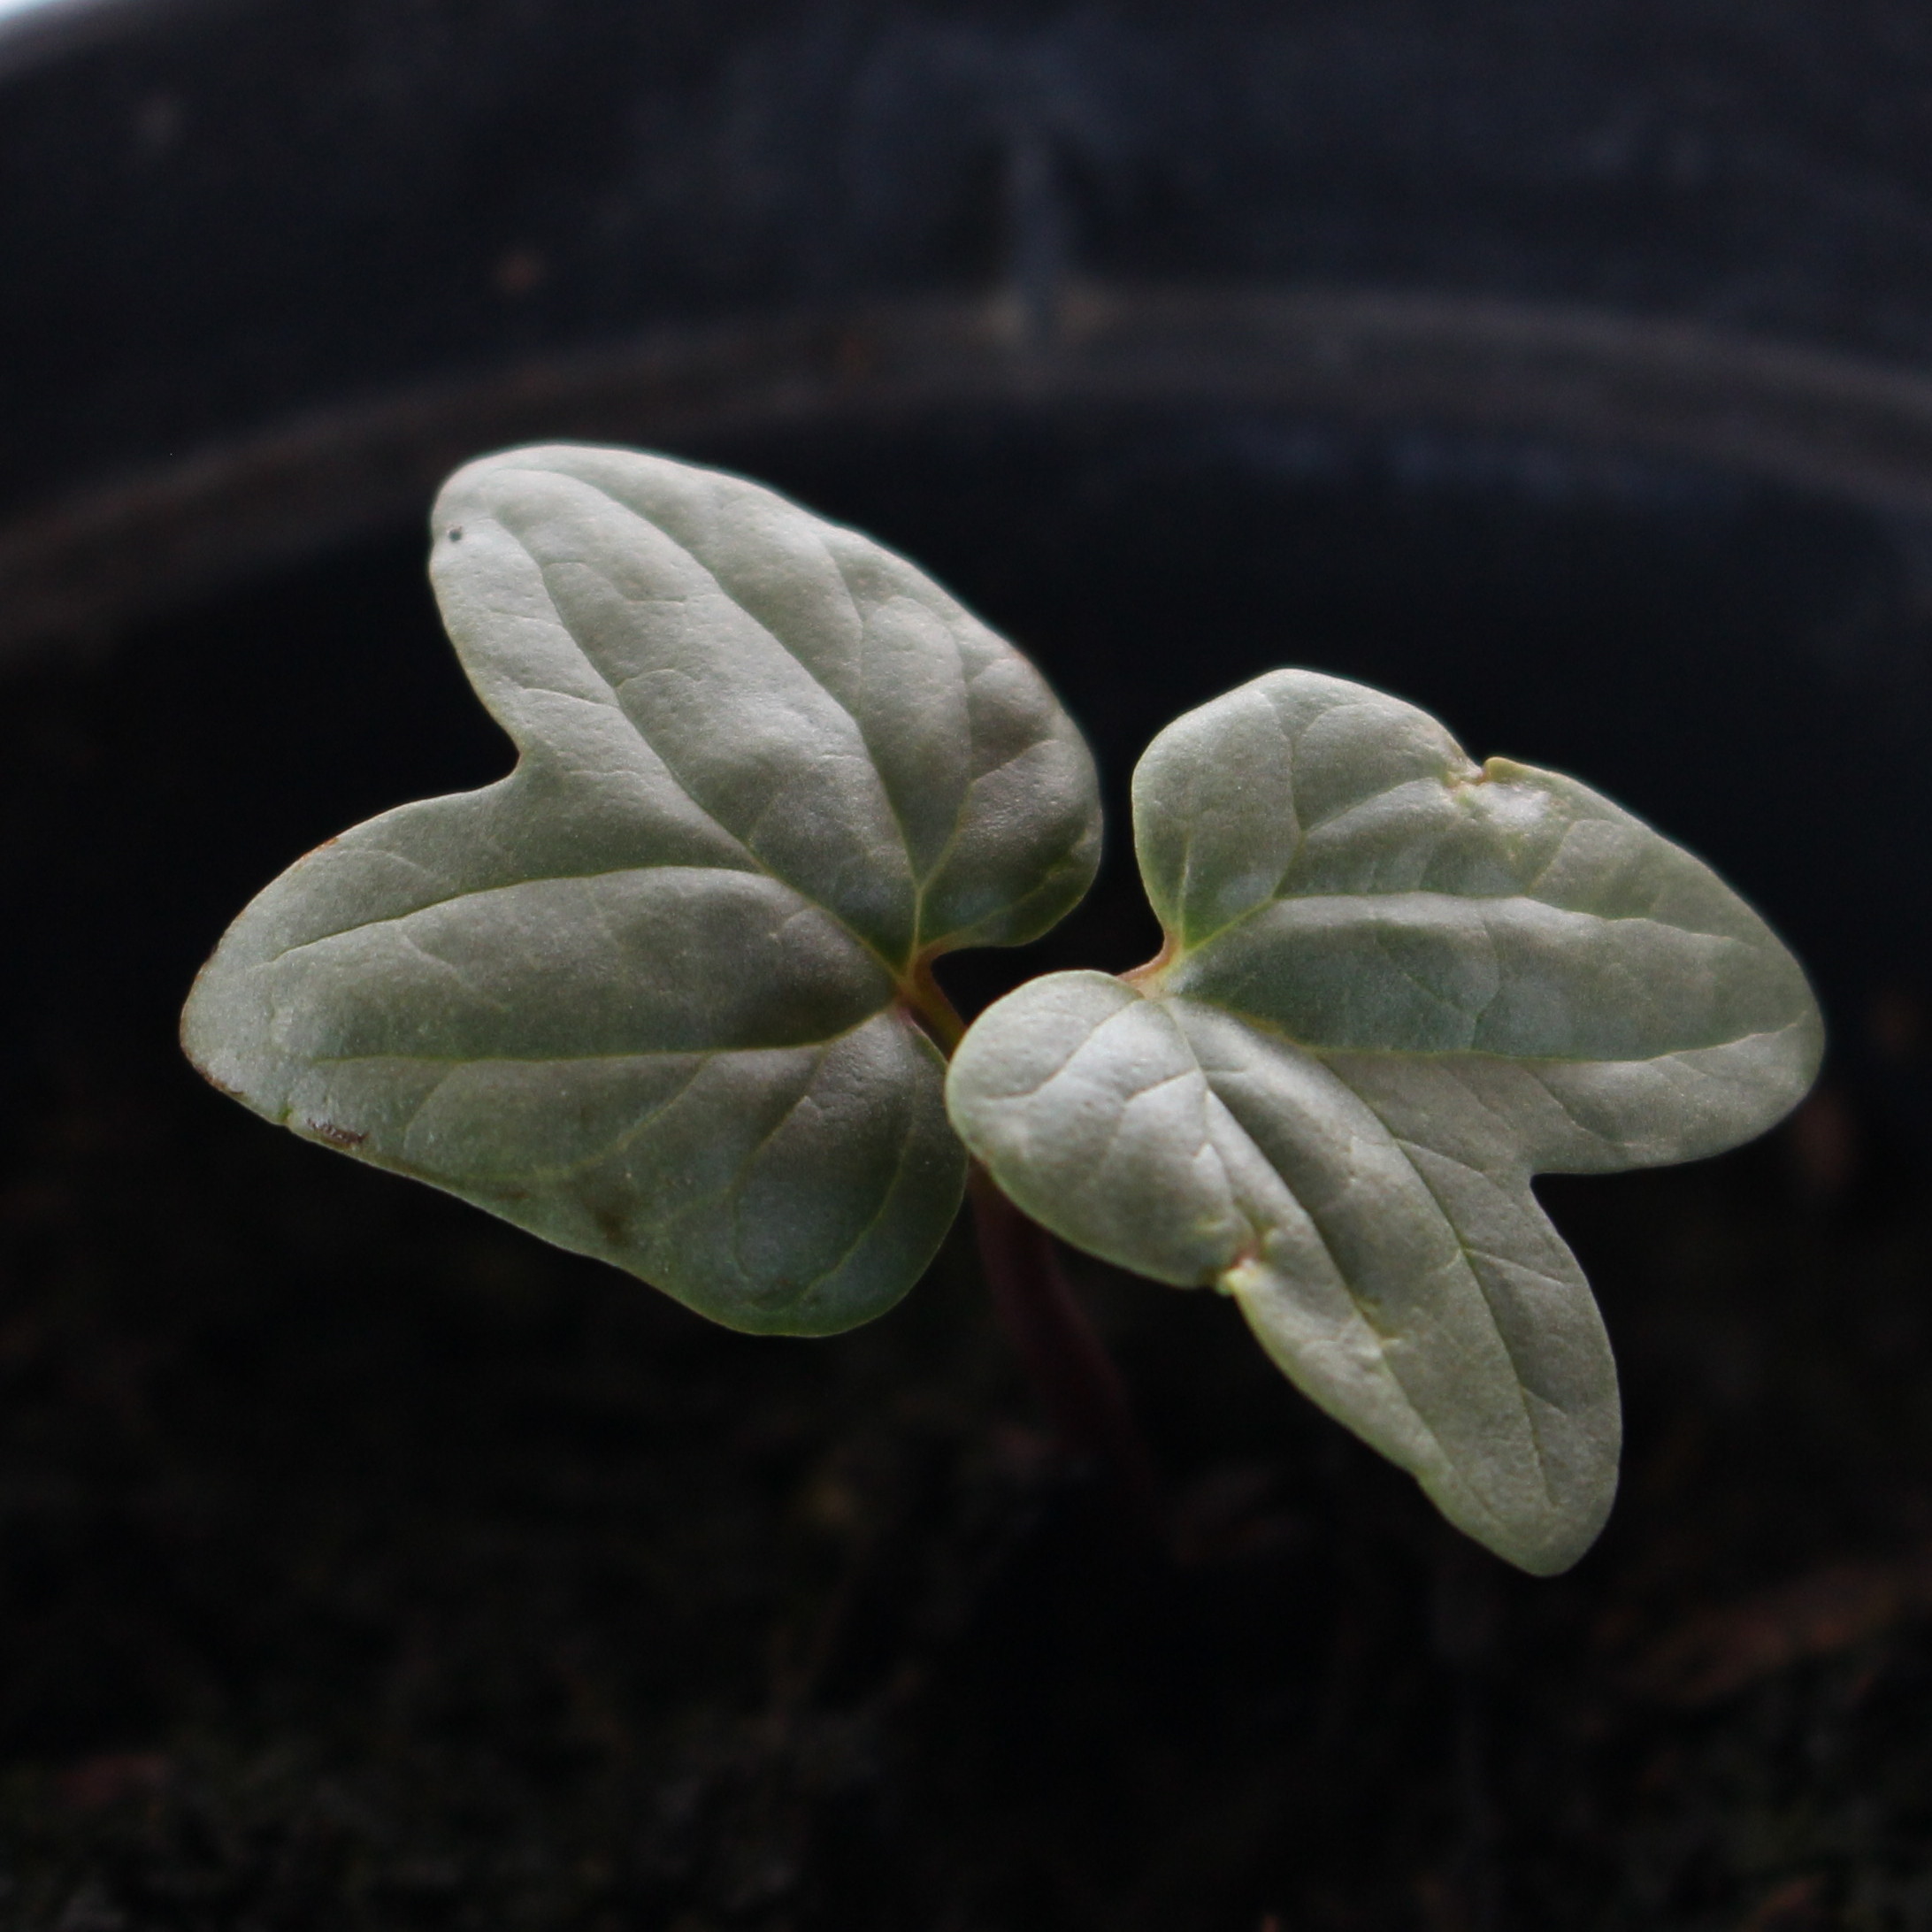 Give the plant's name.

Convolvulus arvensis
